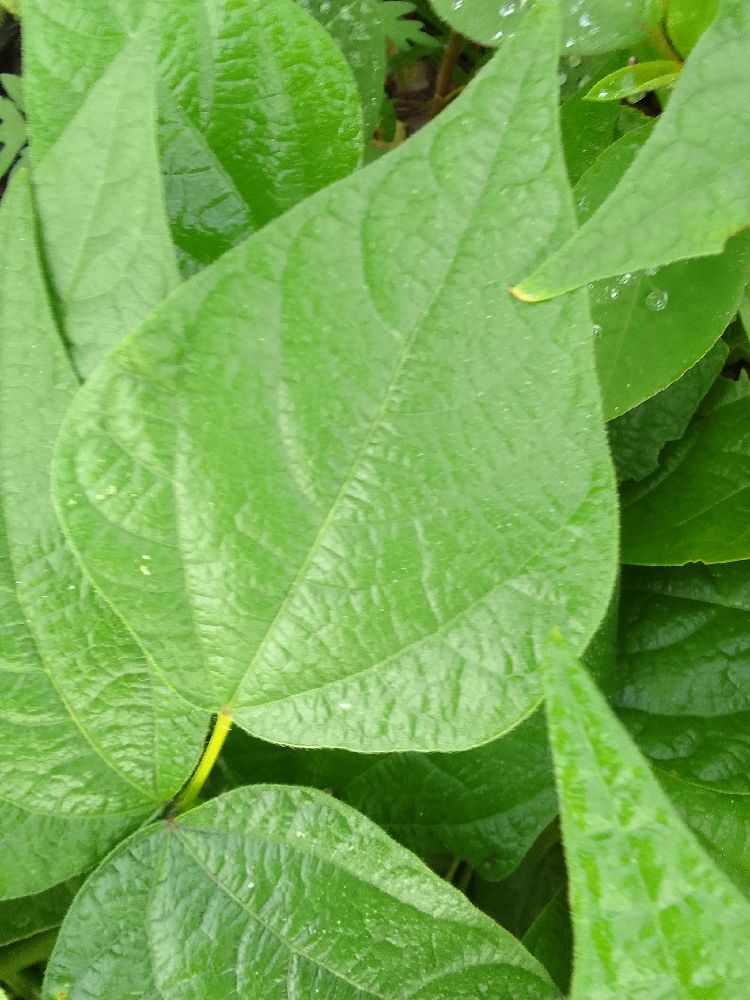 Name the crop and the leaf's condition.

common bean, healthy
